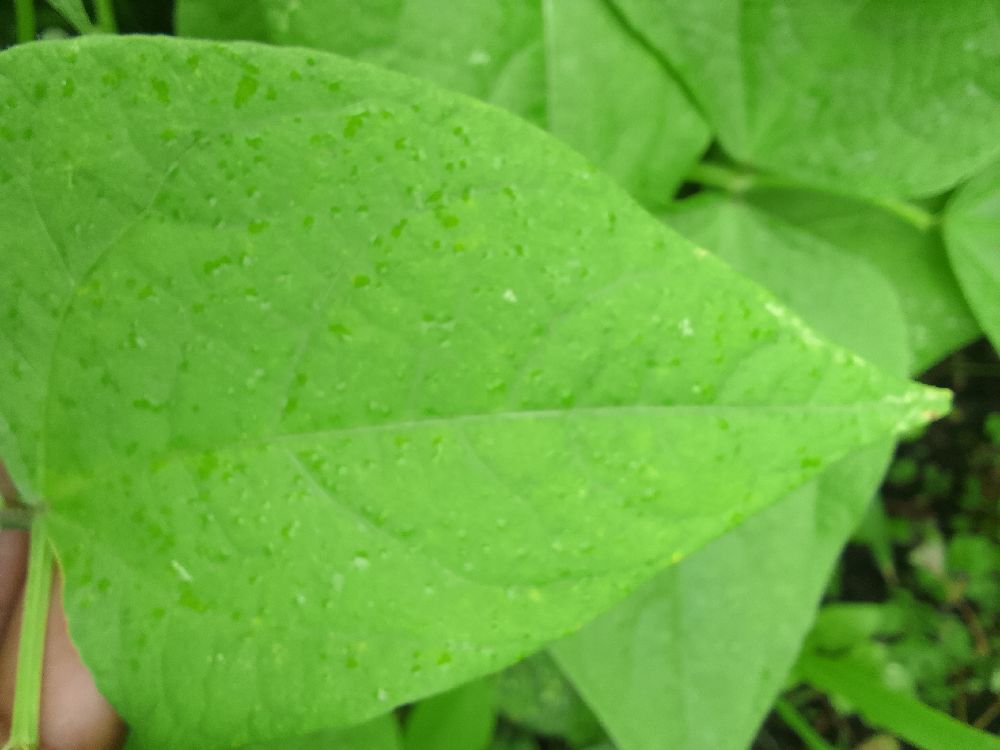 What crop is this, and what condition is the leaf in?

common bean, healthy
